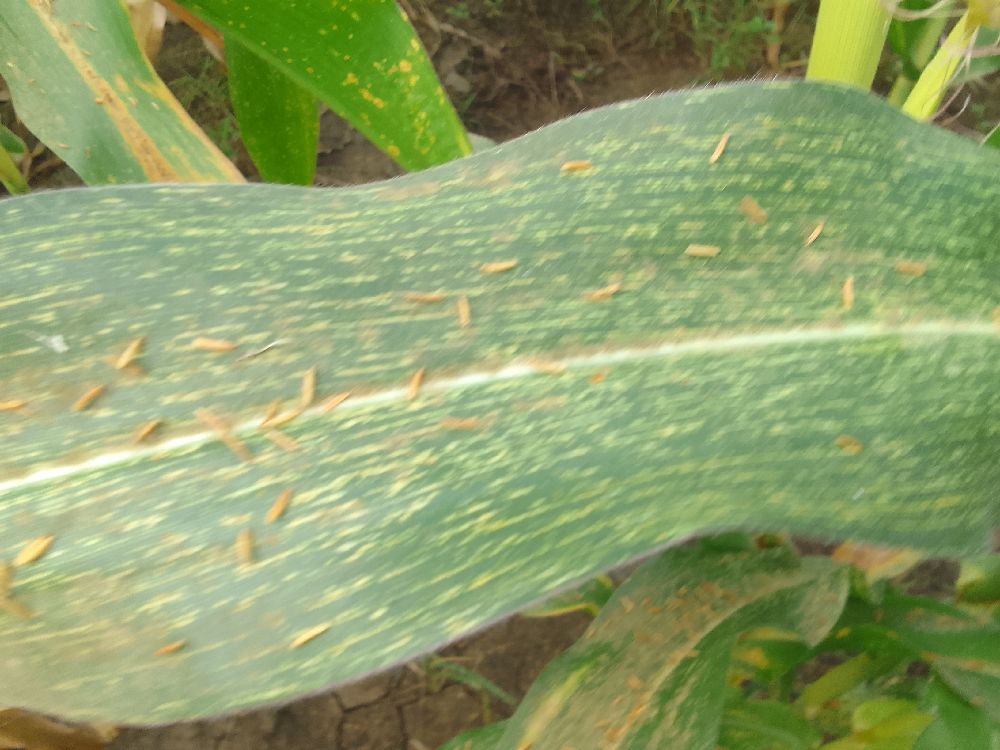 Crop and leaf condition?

maize, maize streak virus
